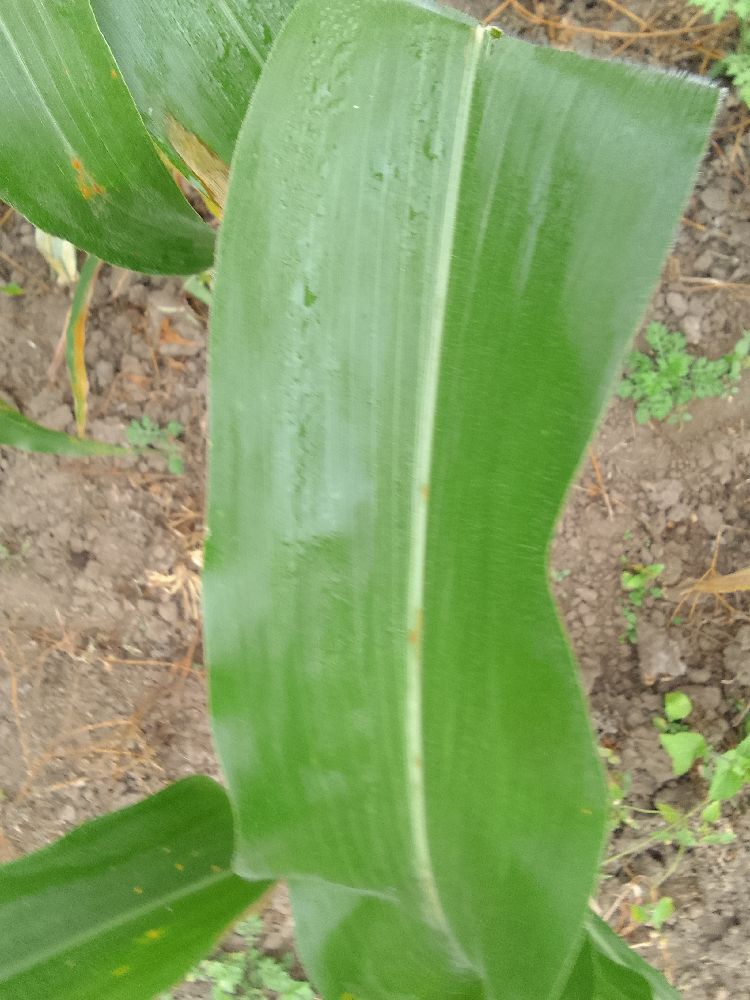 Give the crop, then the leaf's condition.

maize, healthy
